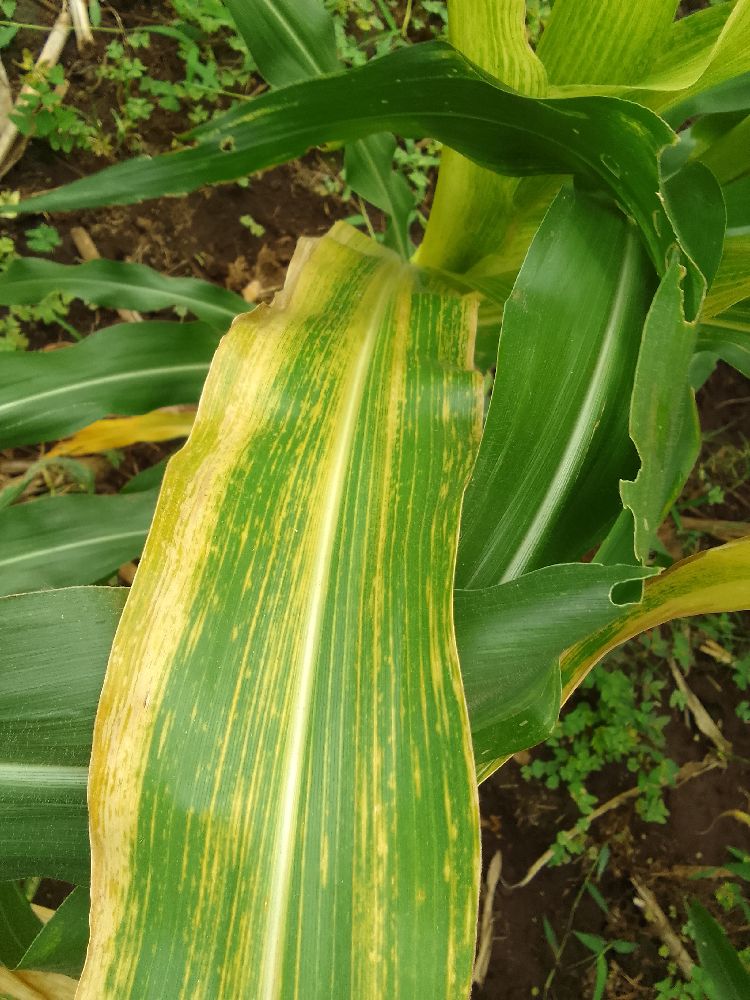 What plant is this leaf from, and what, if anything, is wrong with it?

maize, maize lethal necrosis
